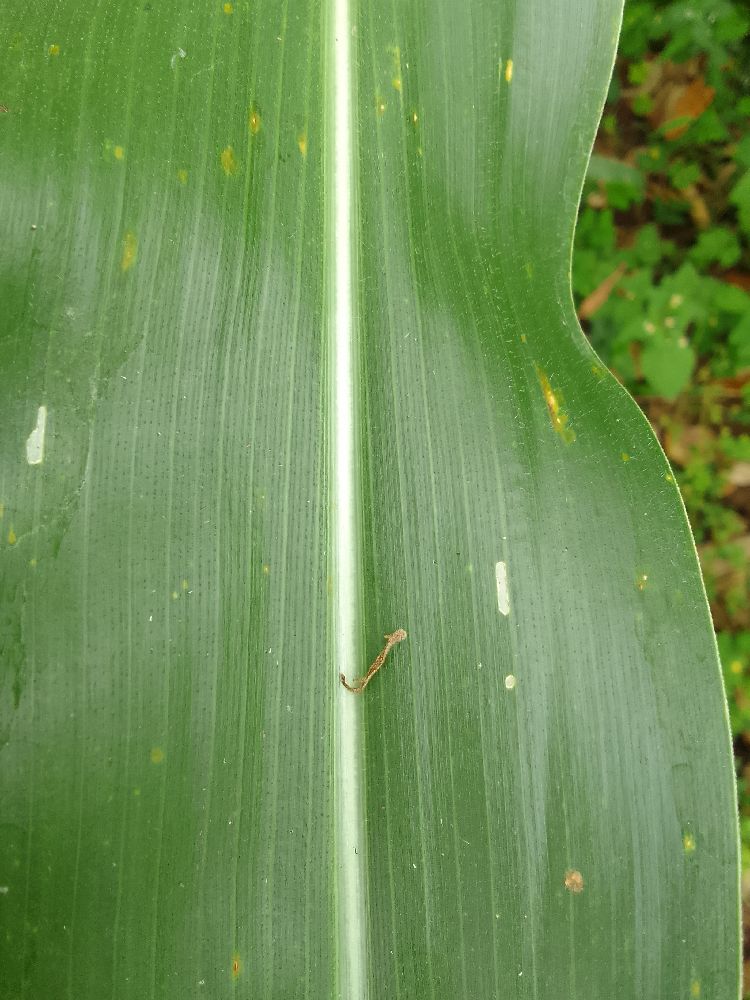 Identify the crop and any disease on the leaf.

maize, healthy
